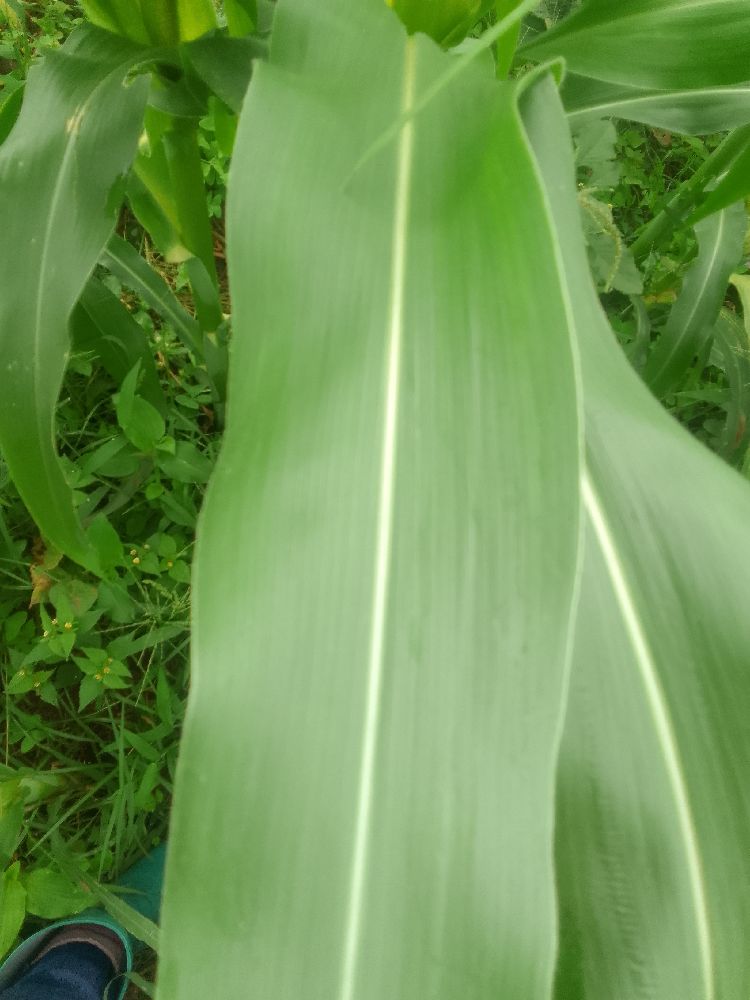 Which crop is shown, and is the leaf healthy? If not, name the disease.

maize, healthy
